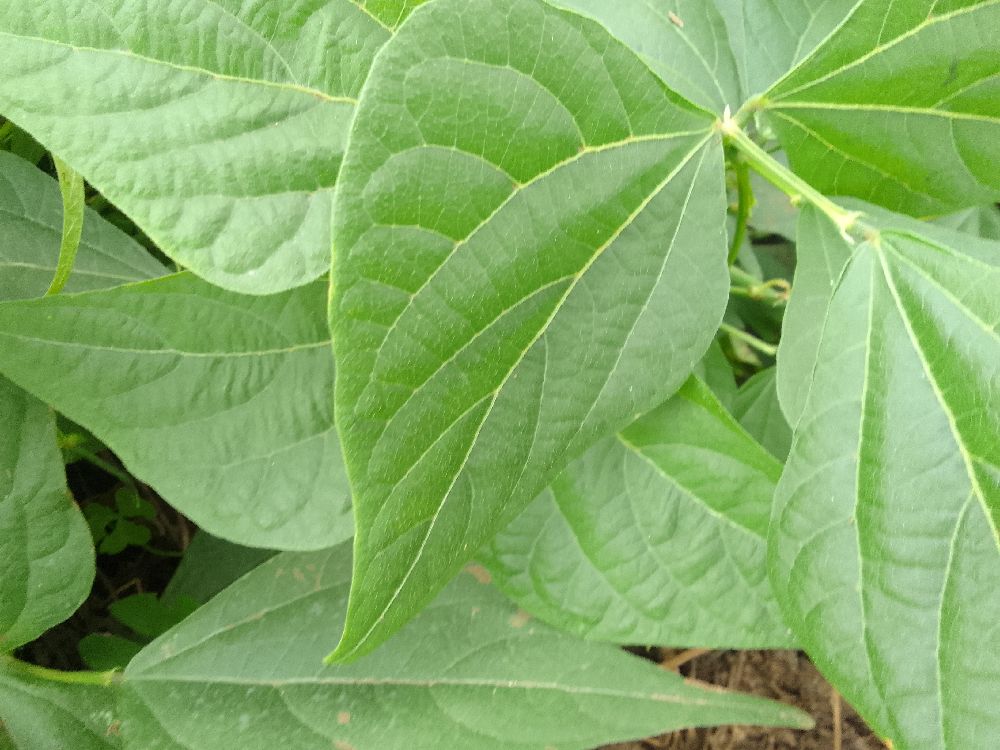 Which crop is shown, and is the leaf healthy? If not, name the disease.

common bean, healthy
